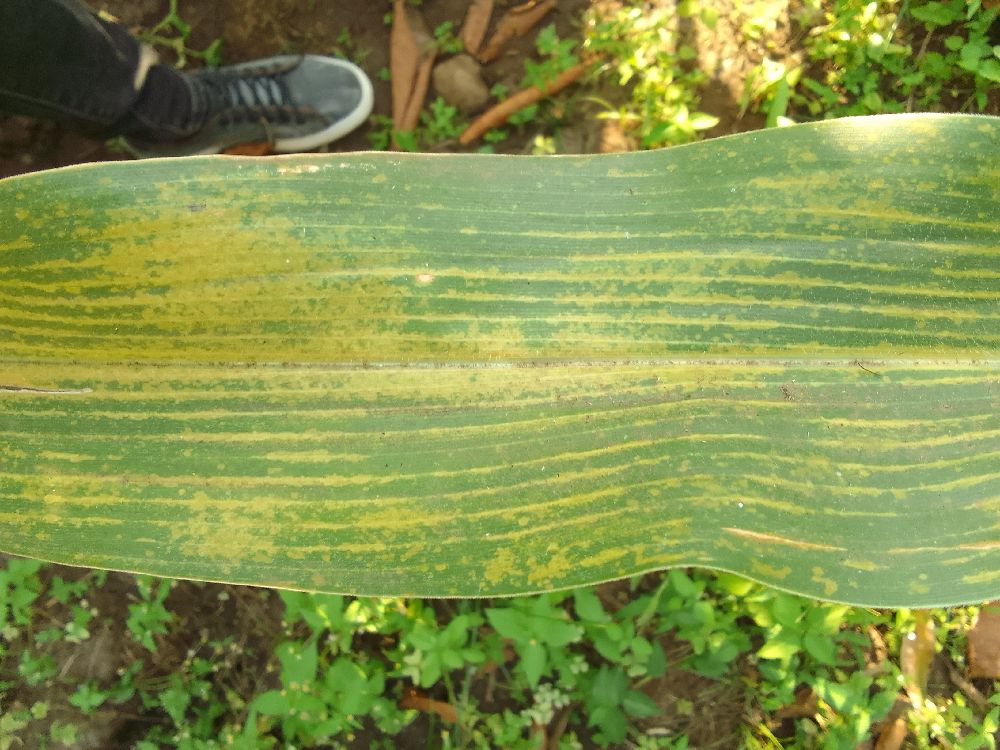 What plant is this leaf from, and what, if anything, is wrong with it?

maize, maize lethal necrosis
